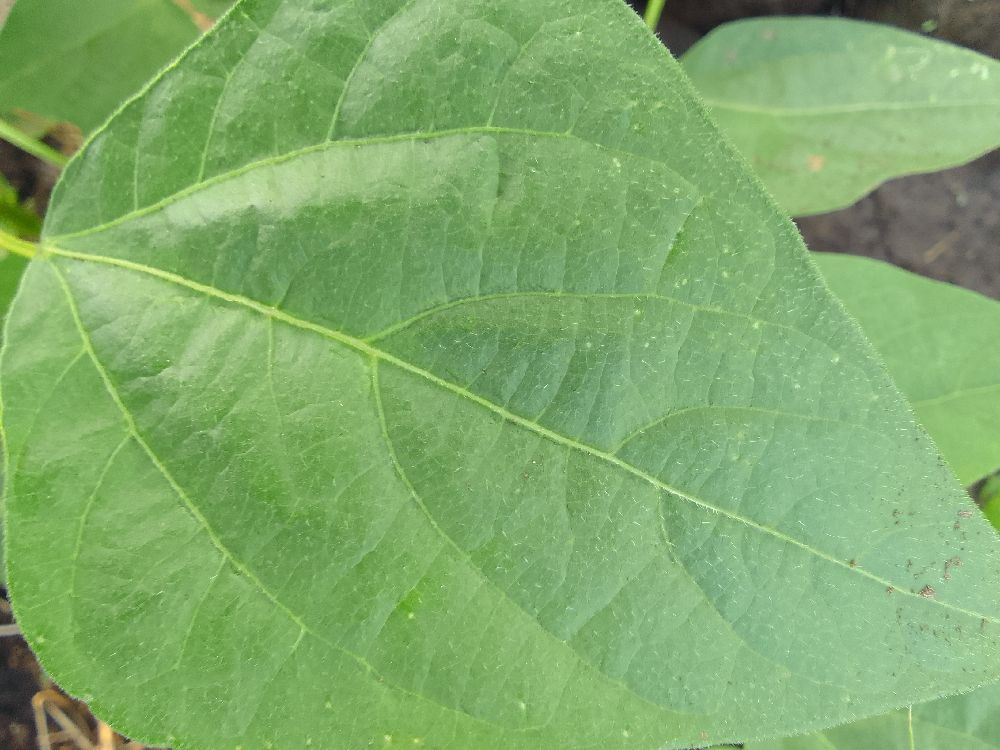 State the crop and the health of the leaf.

common bean, healthy
